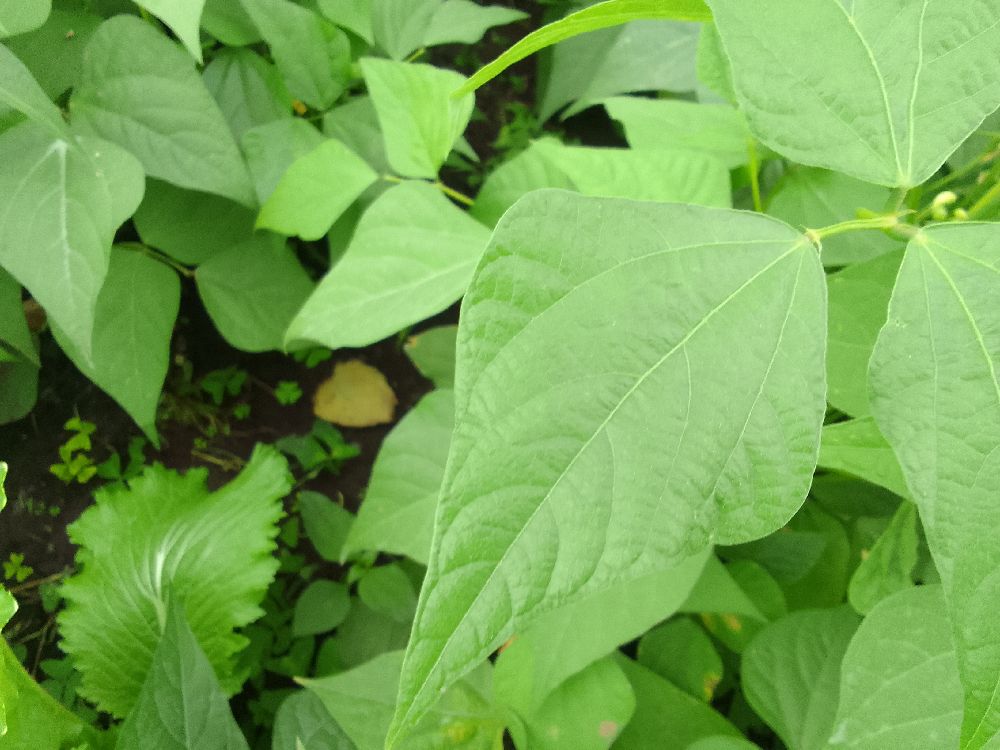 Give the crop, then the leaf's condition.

common bean, healthy
